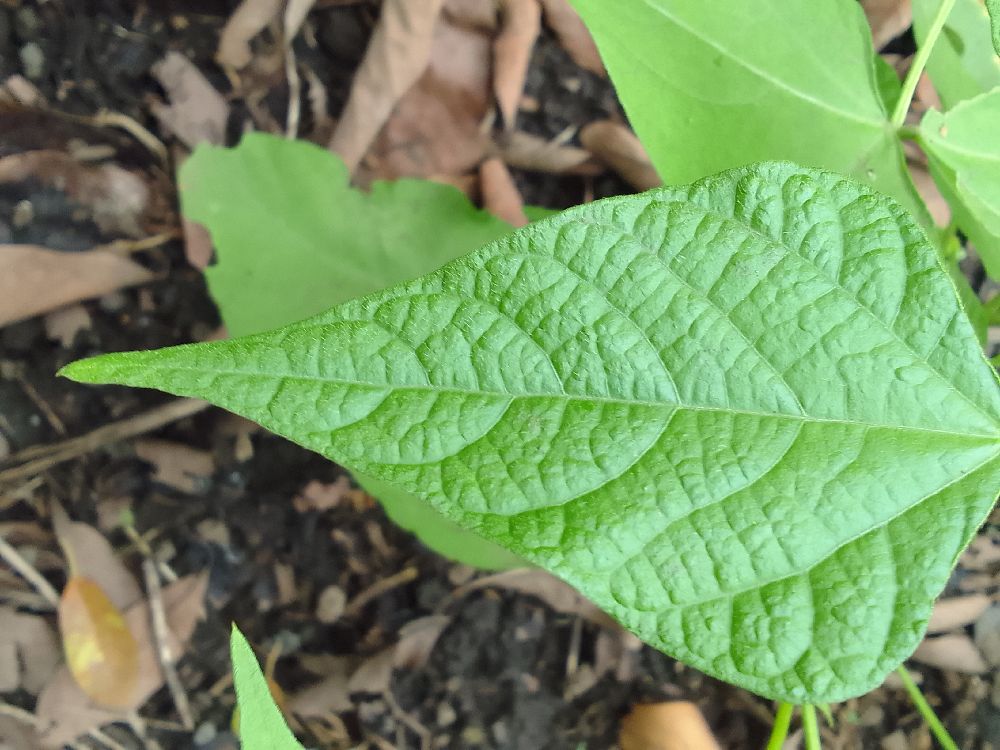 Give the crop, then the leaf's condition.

common bean, healthy
